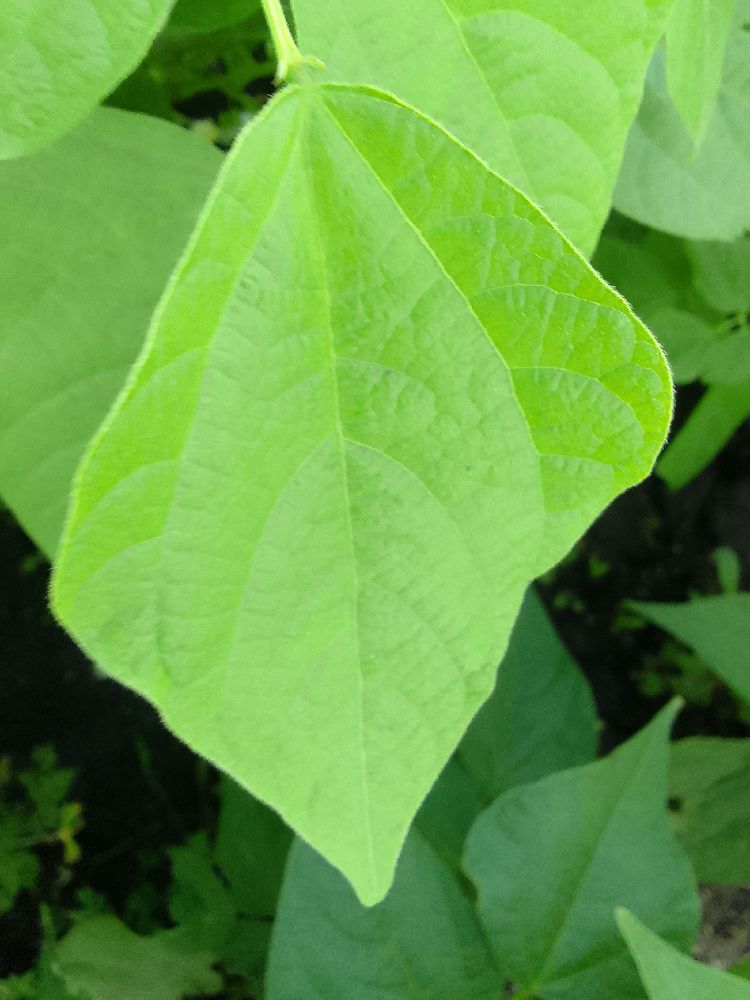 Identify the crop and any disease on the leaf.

common bean, healthy
